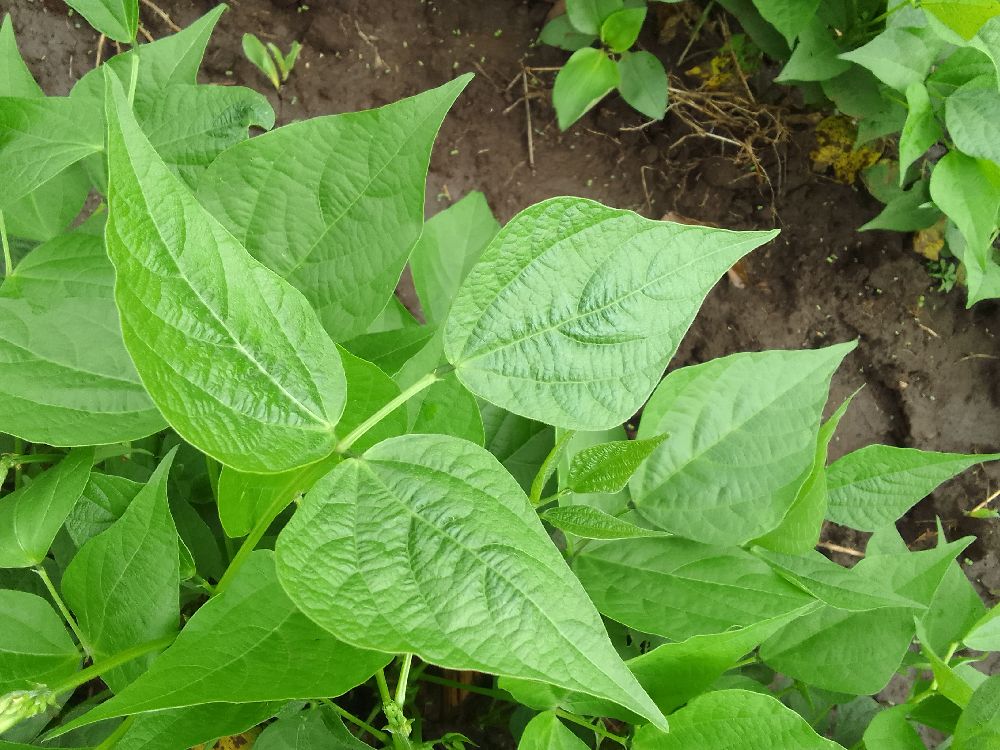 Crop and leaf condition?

common bean, healthy
